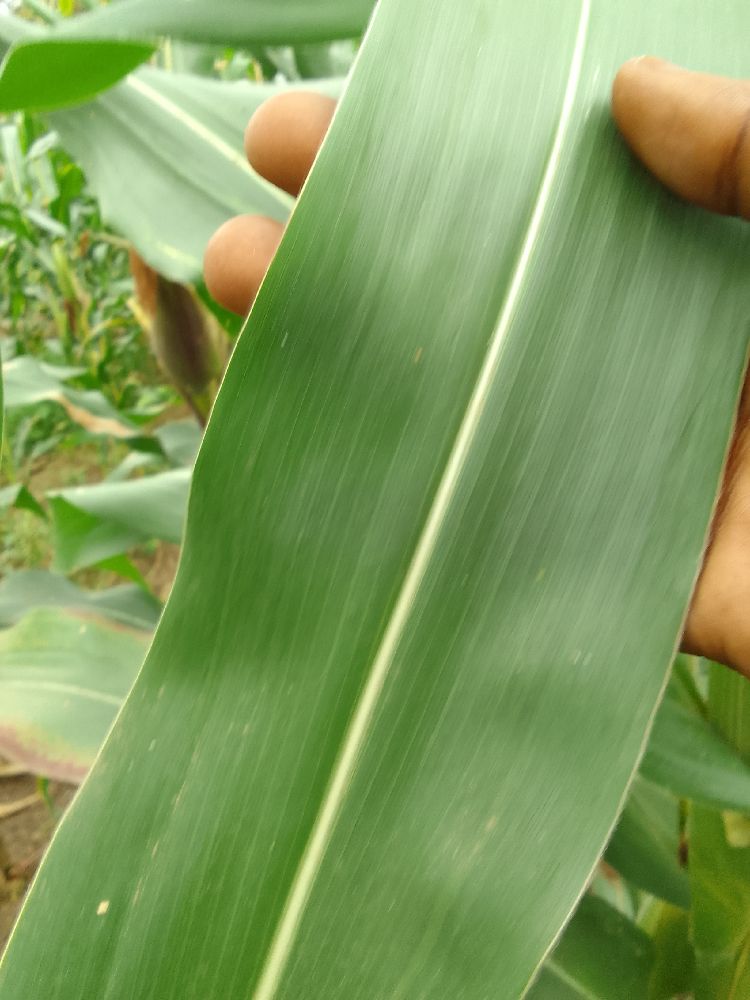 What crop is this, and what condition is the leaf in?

maize, healthy
